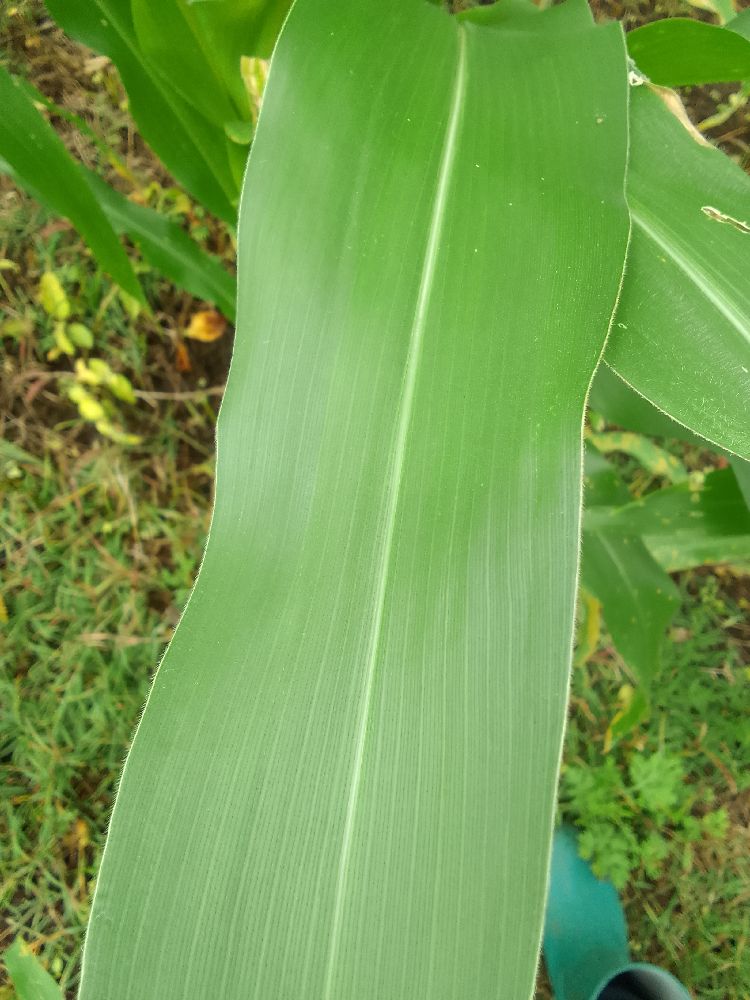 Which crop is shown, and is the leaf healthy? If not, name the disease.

maize, healthy
